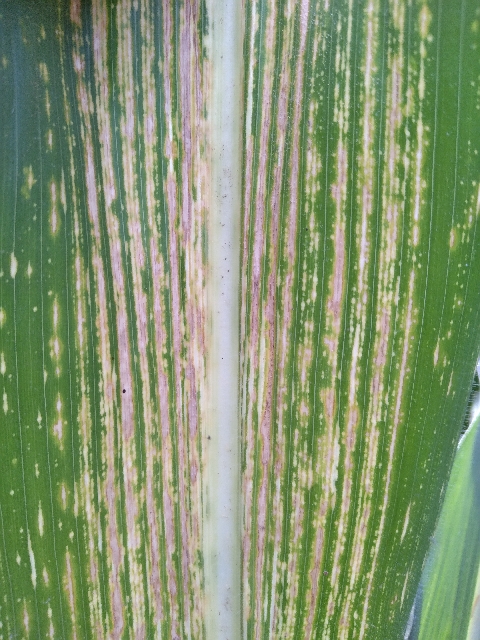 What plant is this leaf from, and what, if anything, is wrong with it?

maize, maize streak virus
